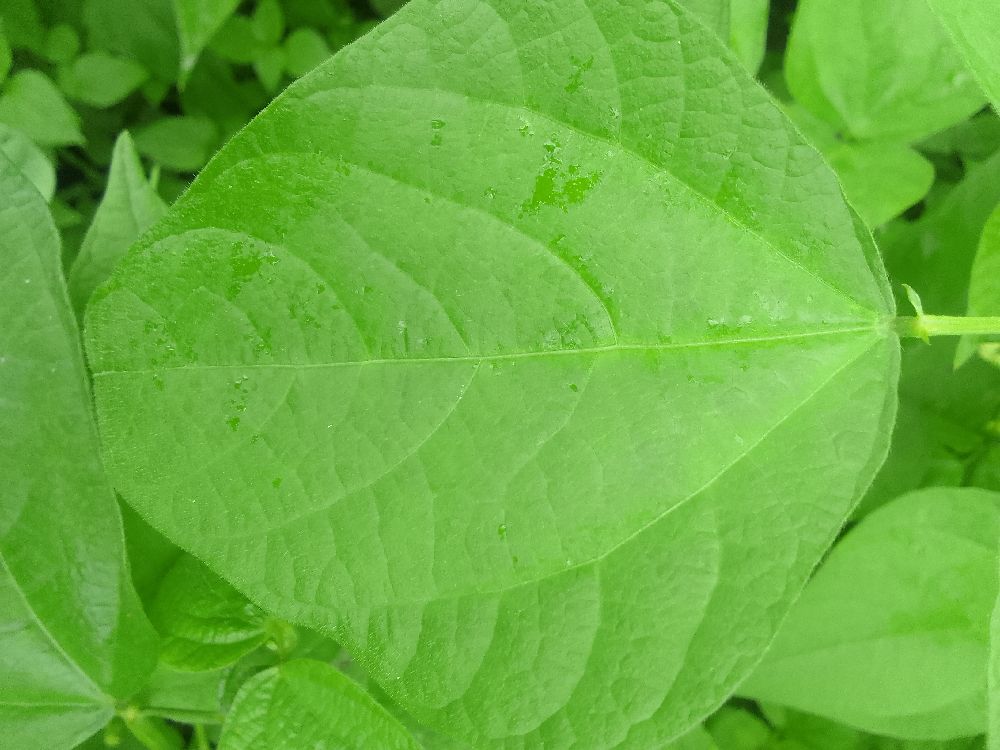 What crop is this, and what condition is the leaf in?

common bean, healthy
